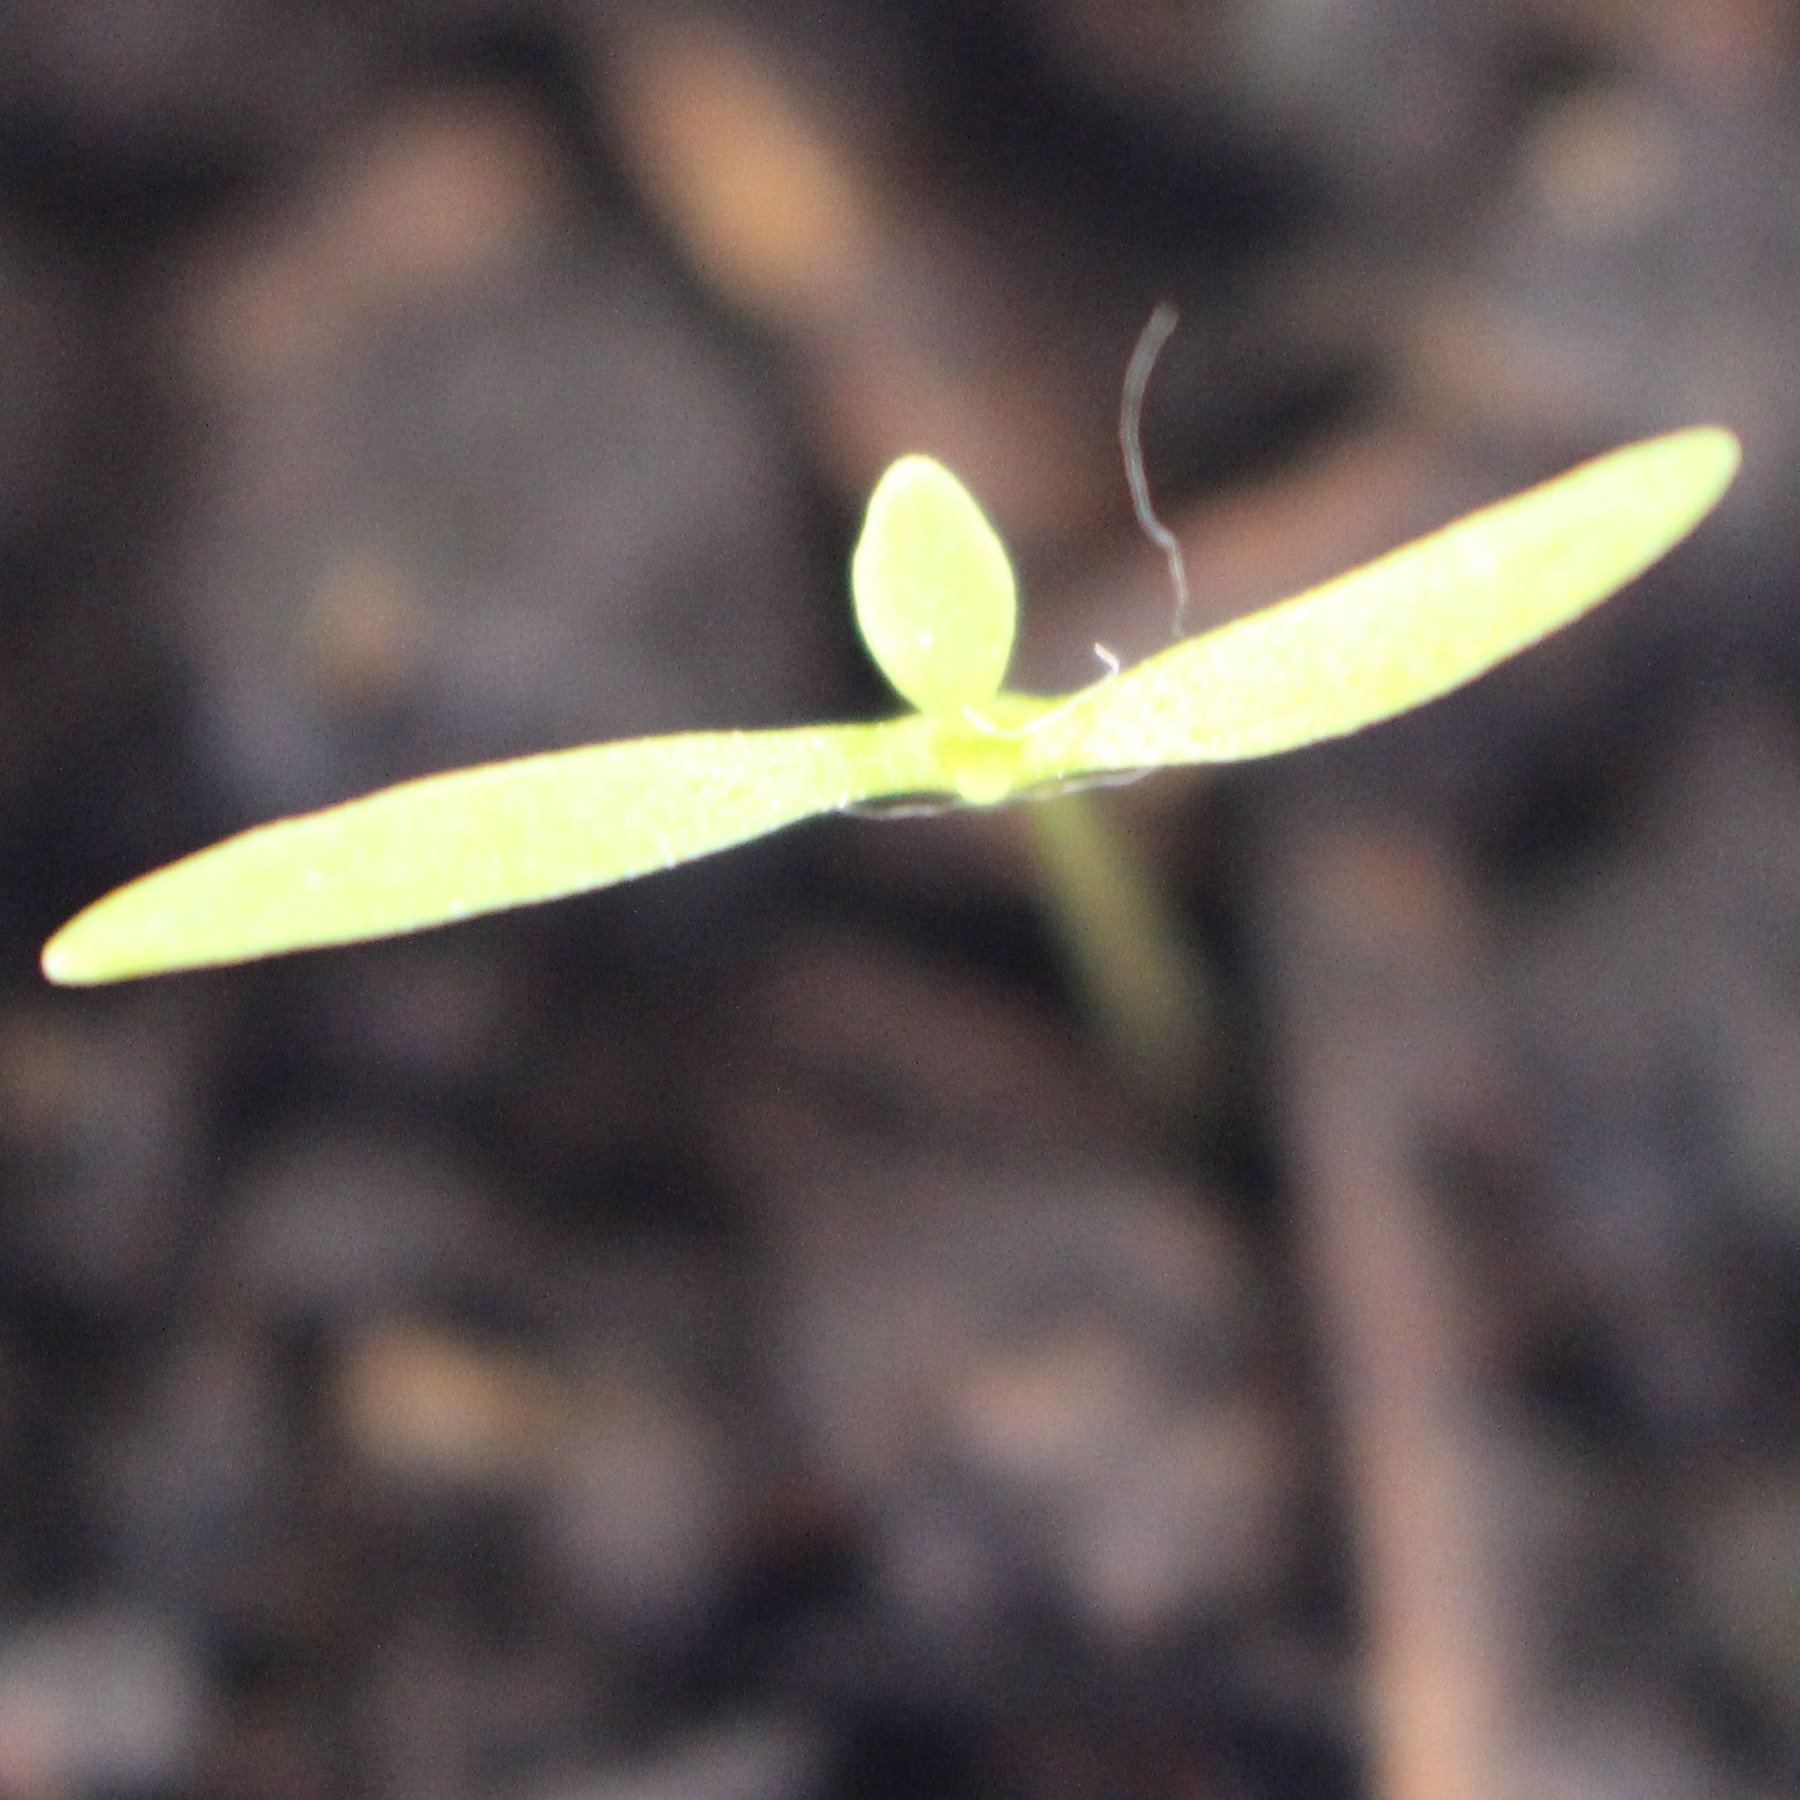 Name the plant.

Papaver rhoeas
